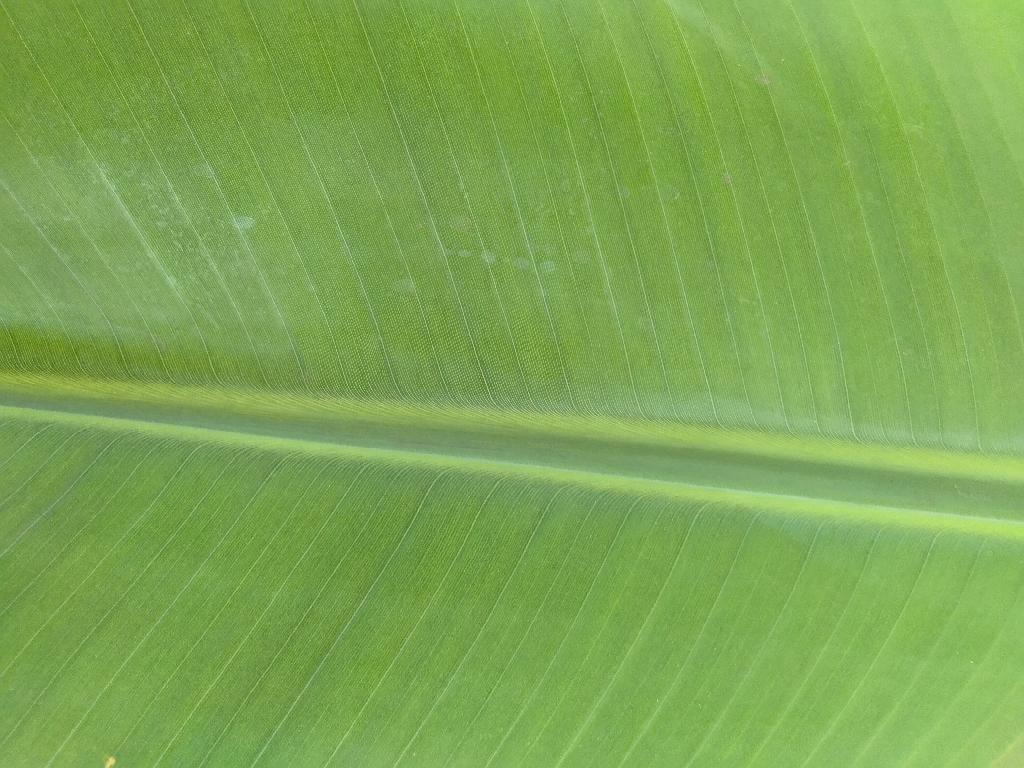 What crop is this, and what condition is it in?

banana, healthy
